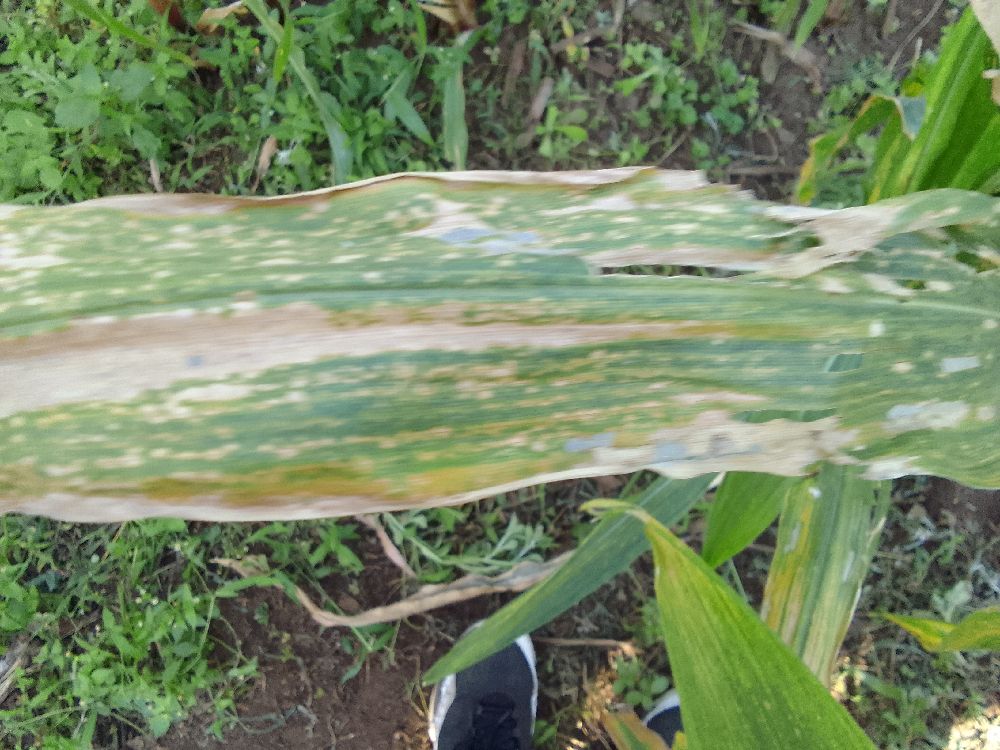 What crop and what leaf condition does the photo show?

maize, maize lethal necrosis
